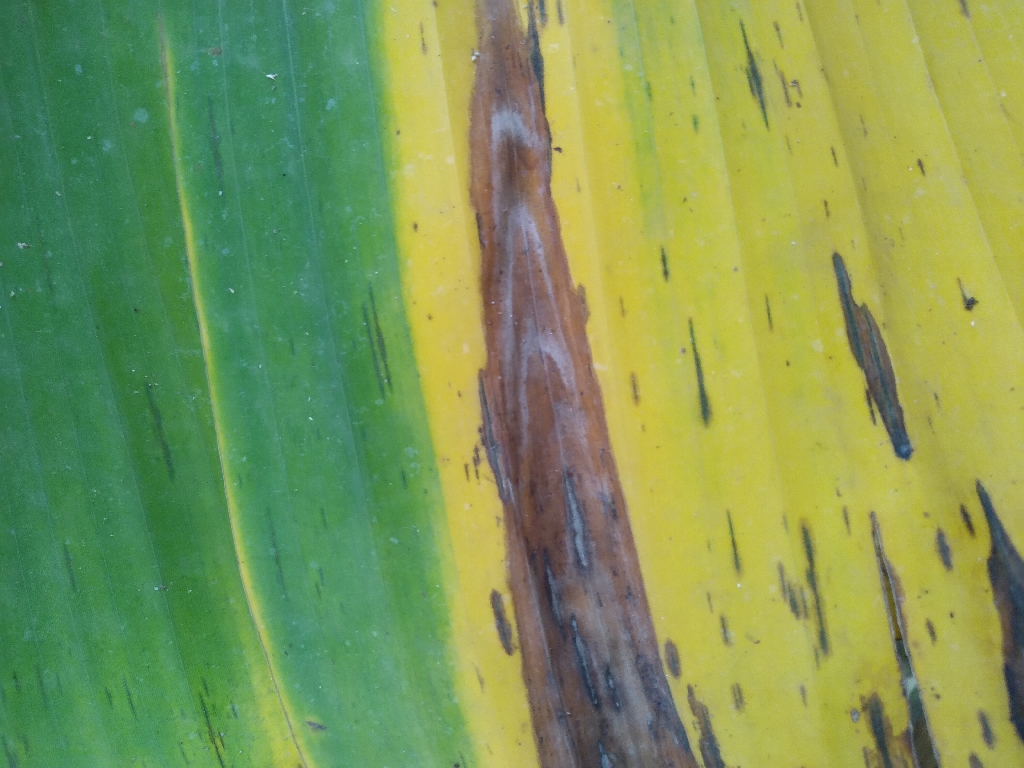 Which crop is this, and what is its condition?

banana, black sigatoka
